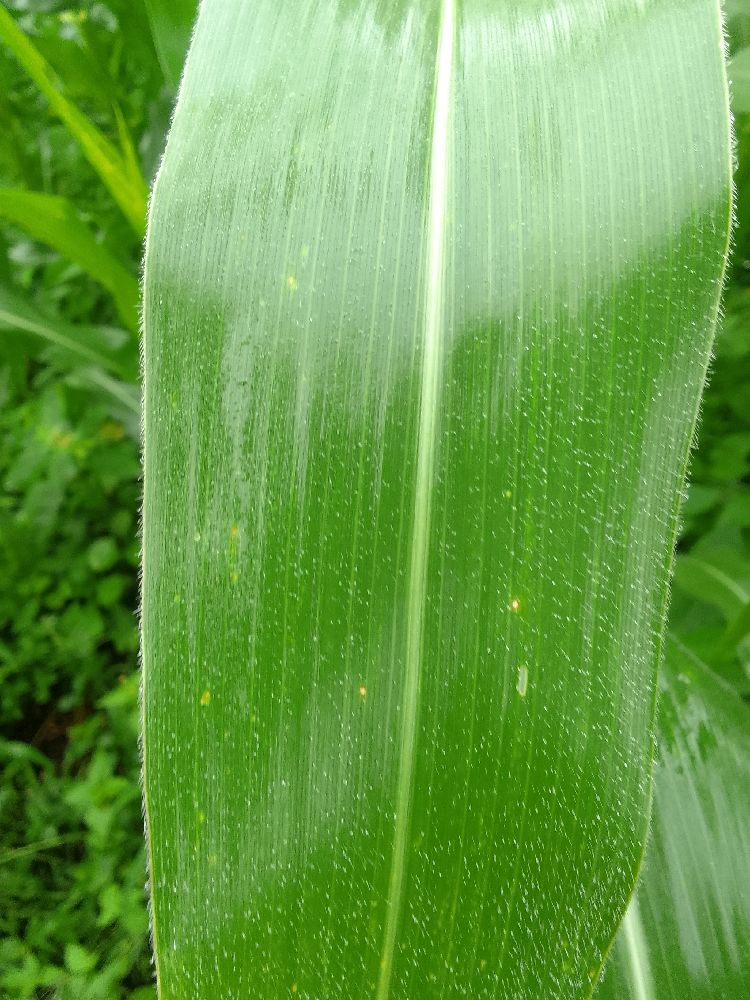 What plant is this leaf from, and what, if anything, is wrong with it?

maize, healthy
